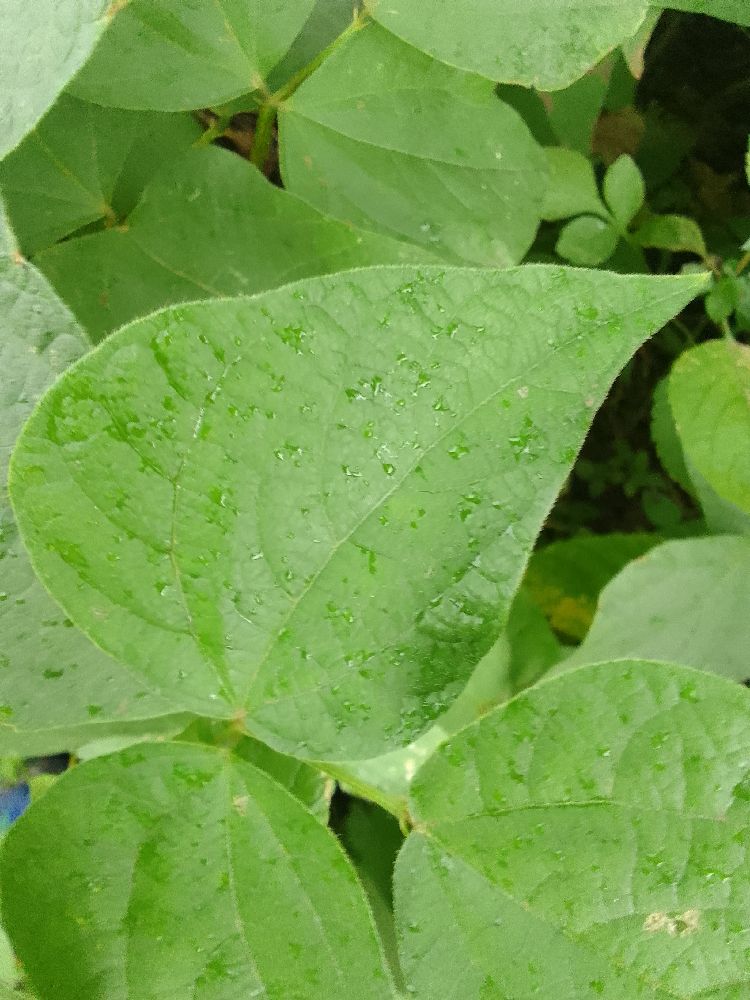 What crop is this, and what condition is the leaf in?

common bean, healthy
